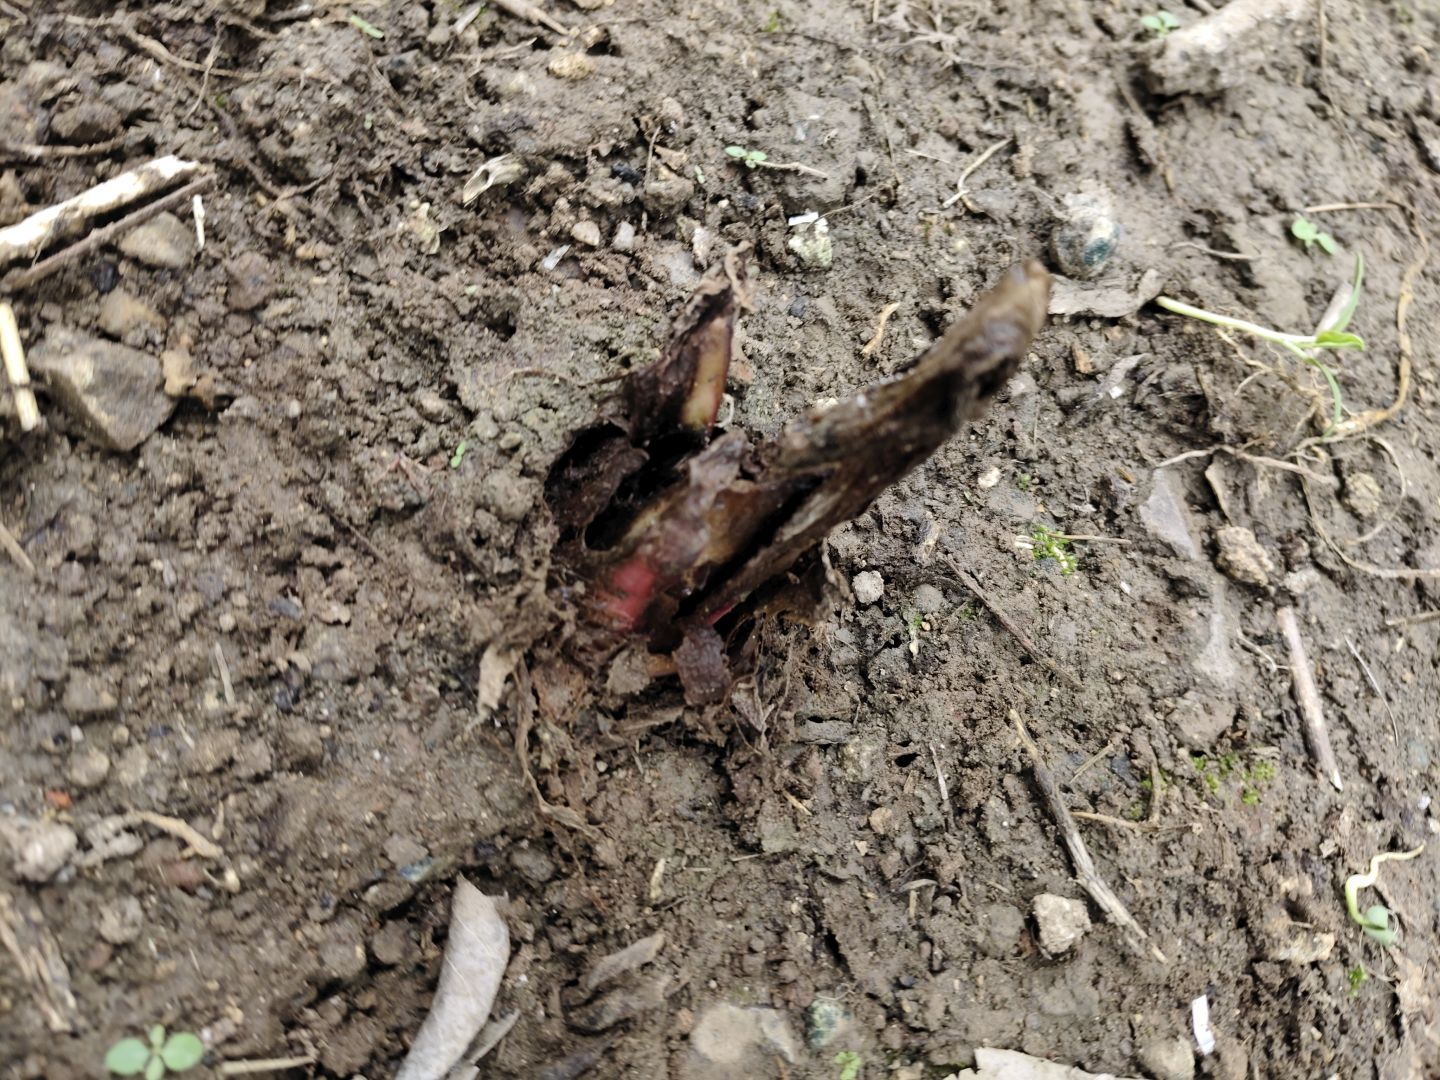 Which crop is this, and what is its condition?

taro, root rot
